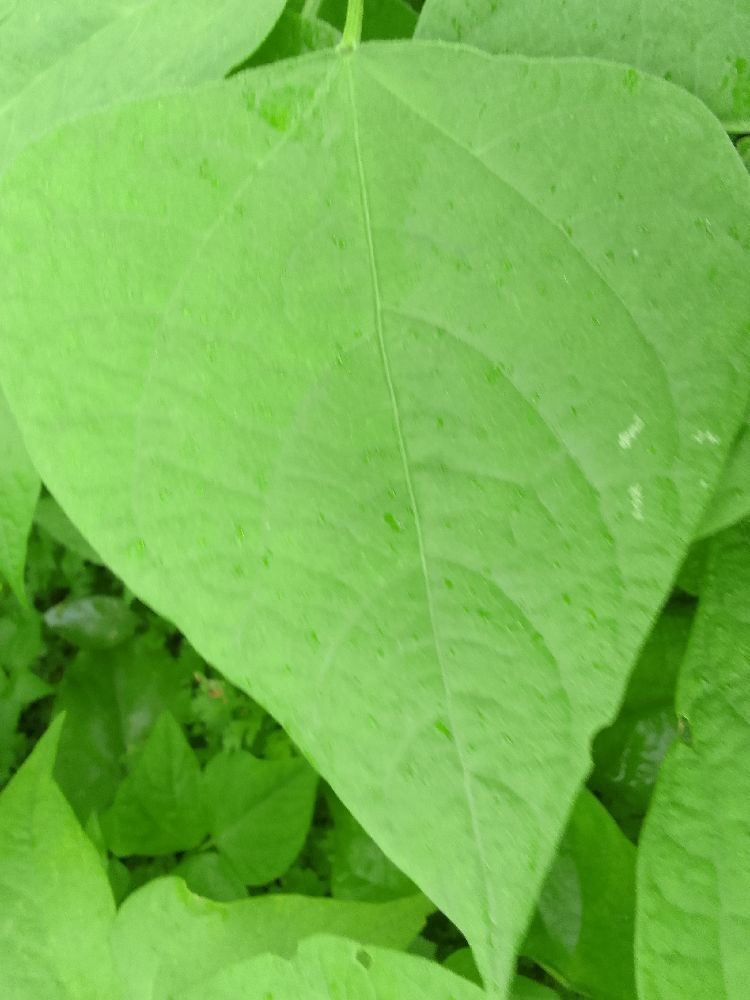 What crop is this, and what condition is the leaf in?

common bean, healthy
